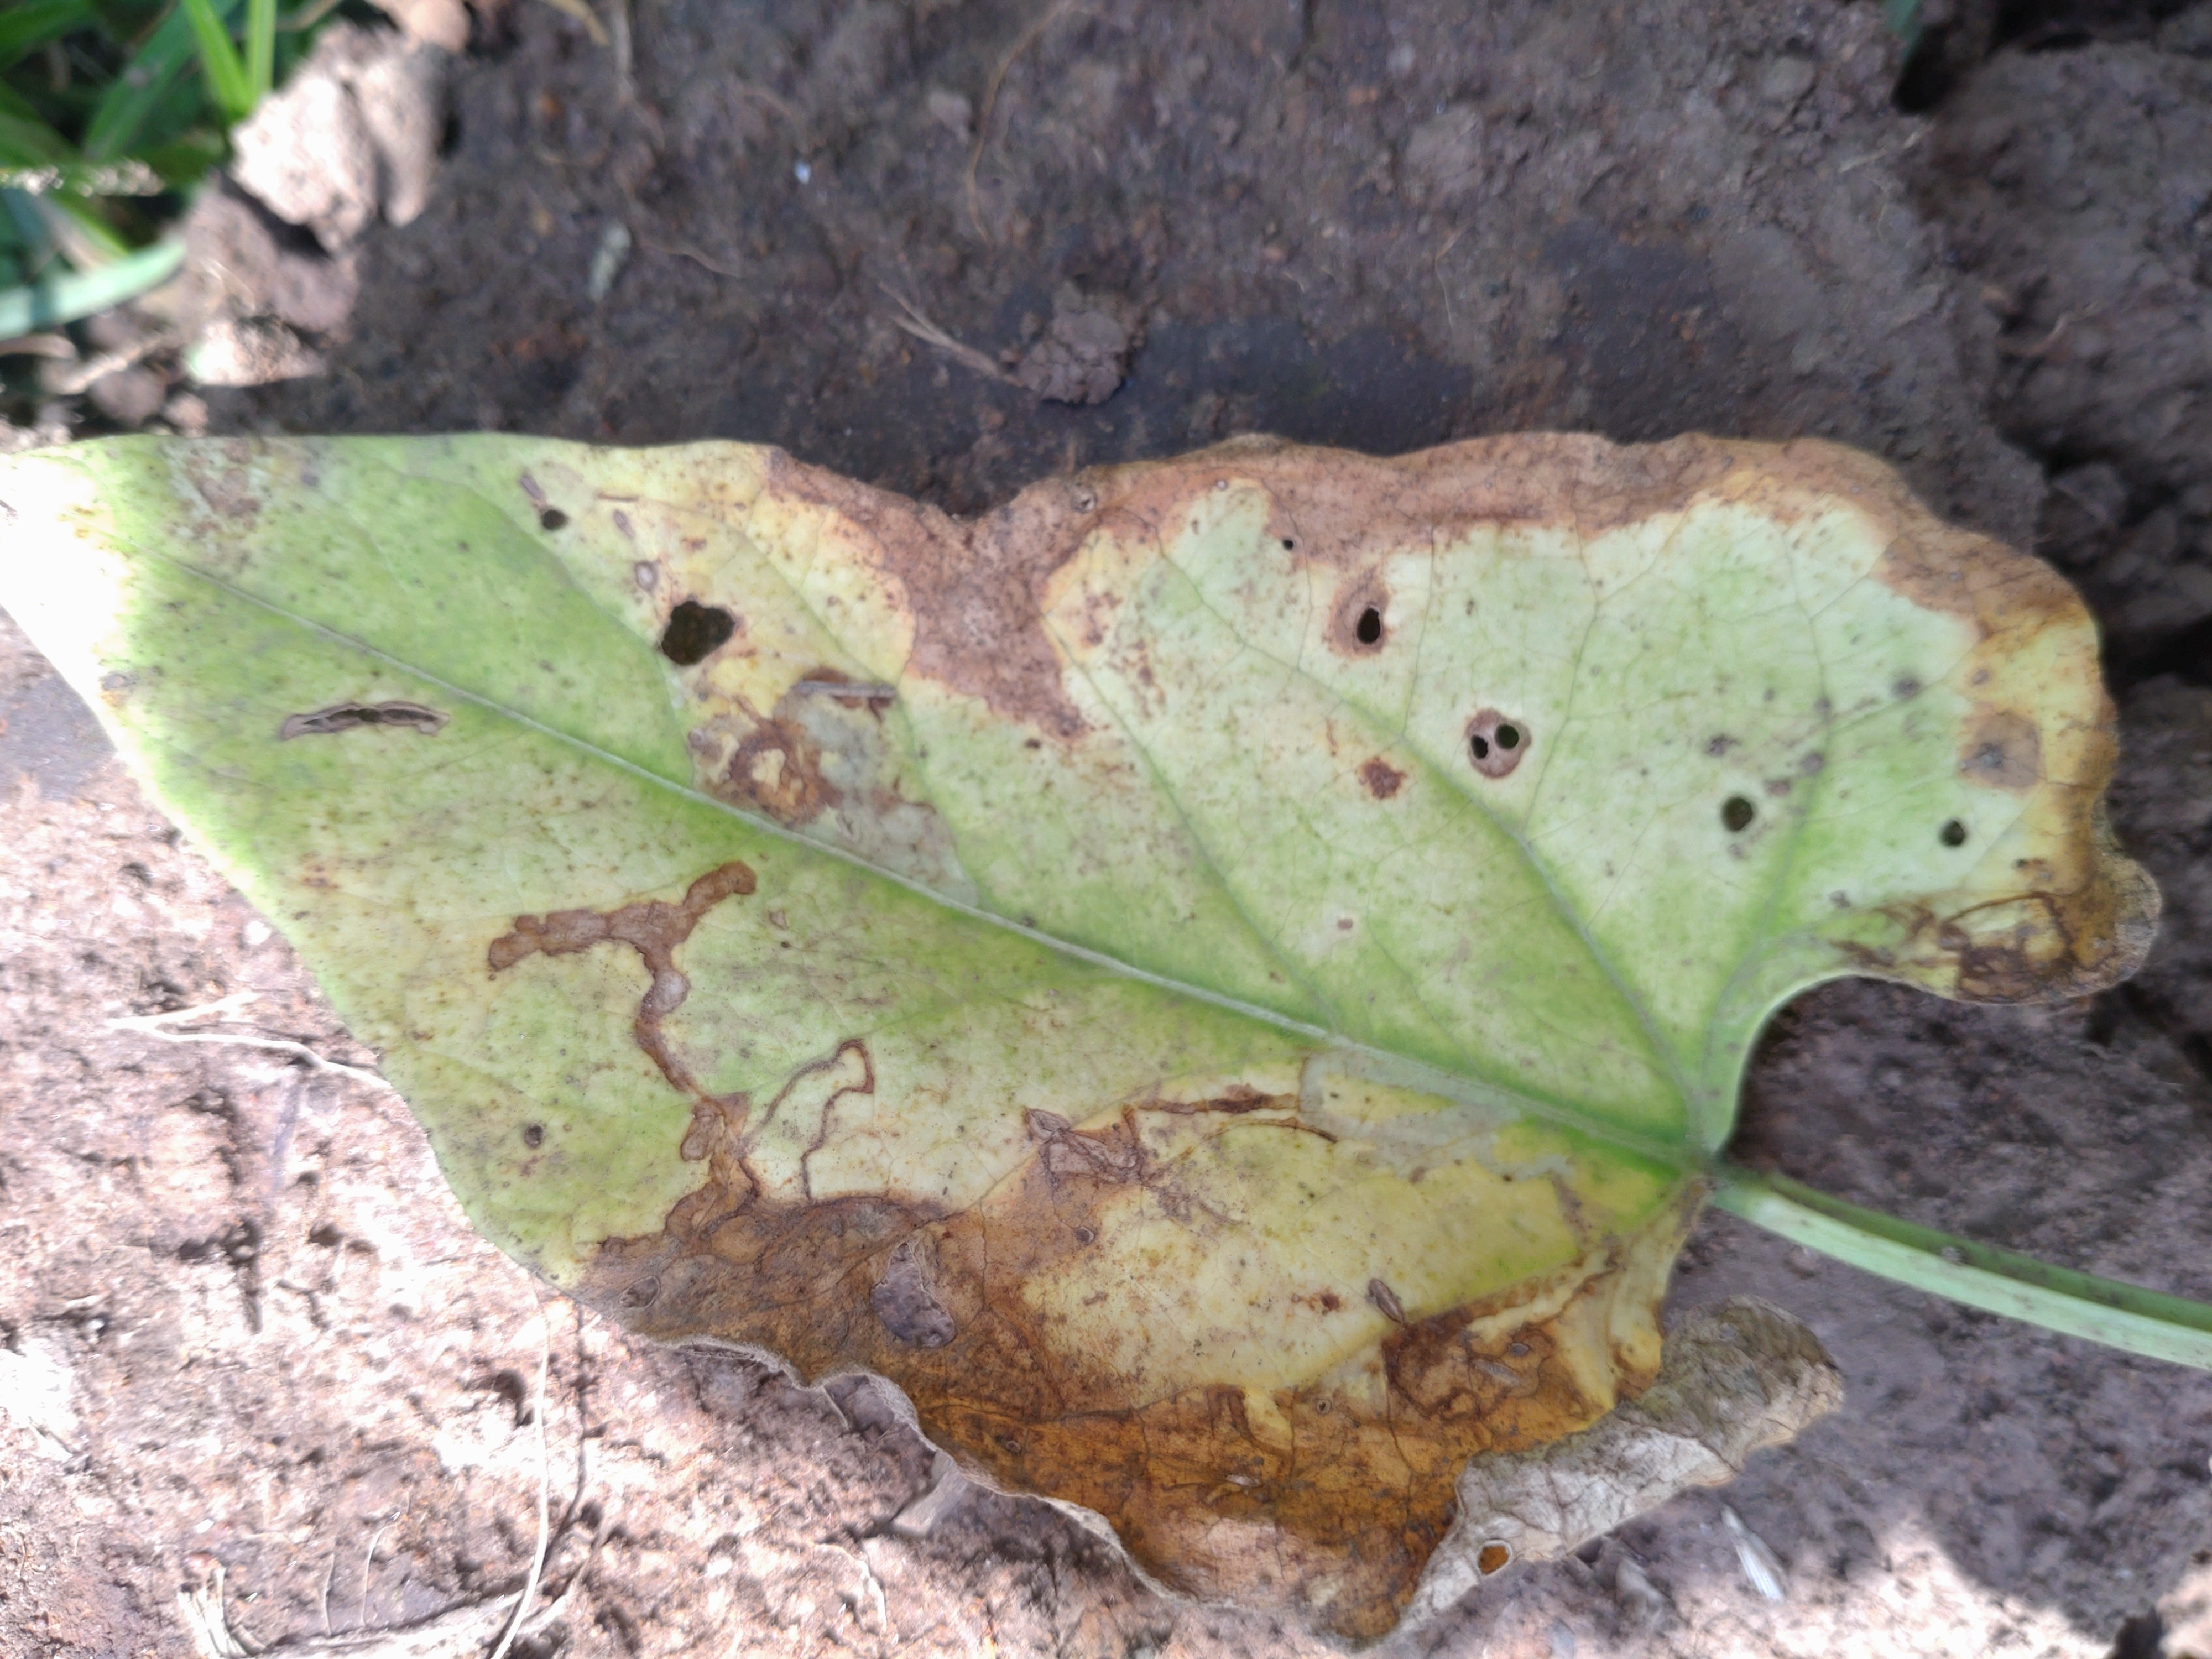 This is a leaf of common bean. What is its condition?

anthracnose
